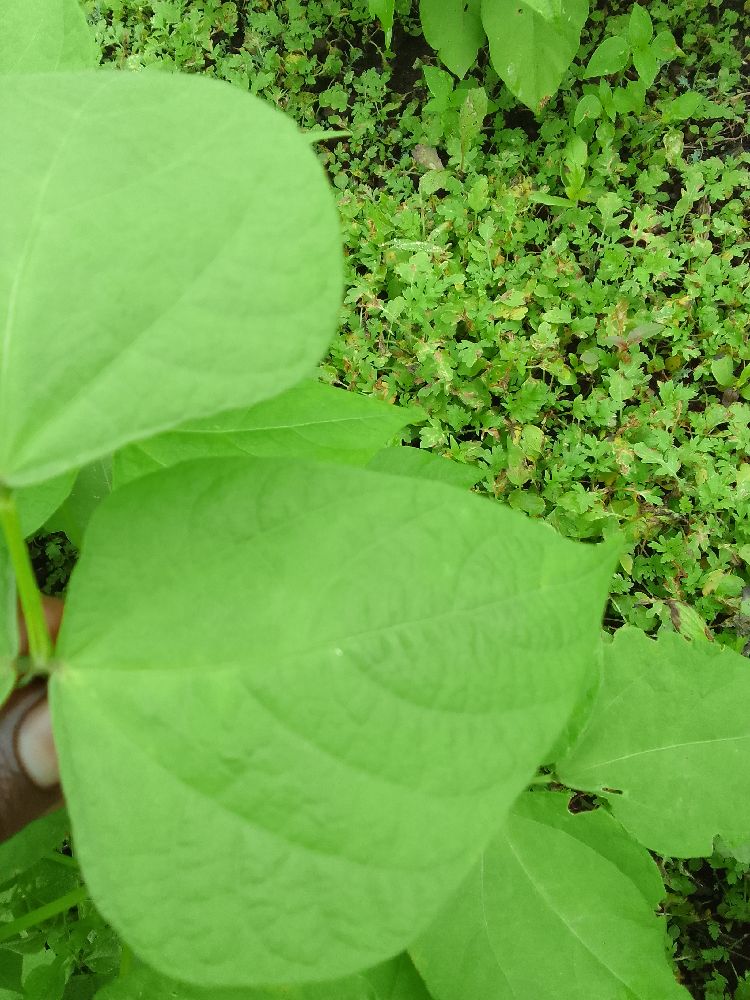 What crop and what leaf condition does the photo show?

common bean, healthy
